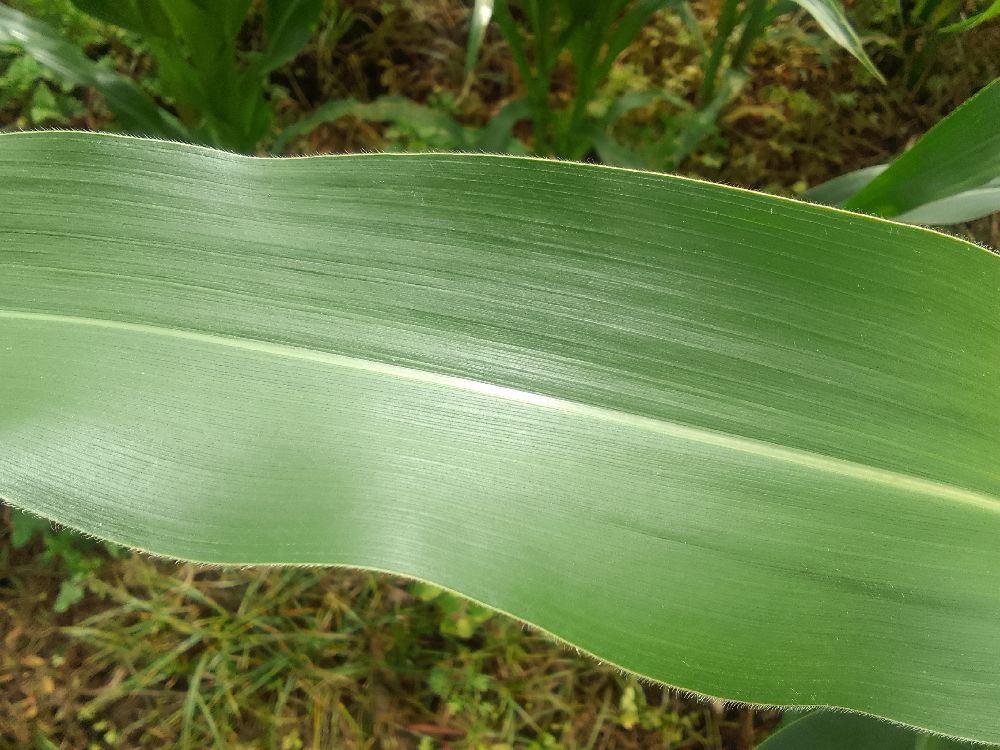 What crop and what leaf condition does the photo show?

maize, healthy
